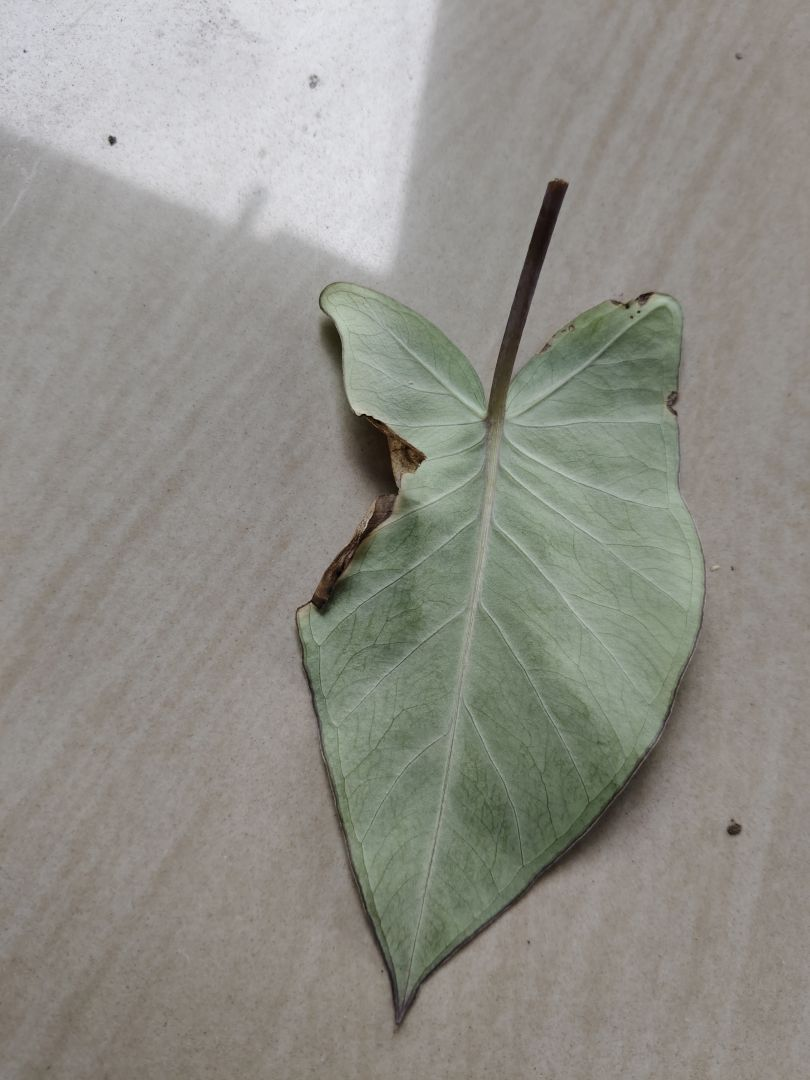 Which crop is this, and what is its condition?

taro, leaf blight
